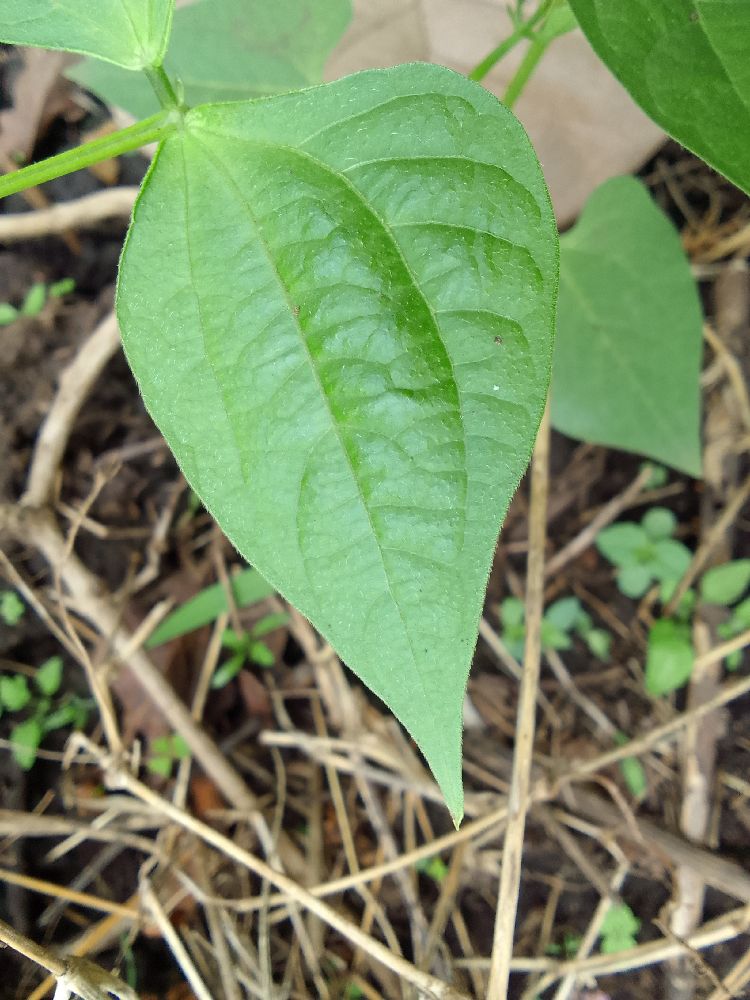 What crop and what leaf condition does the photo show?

common bean, healthy
